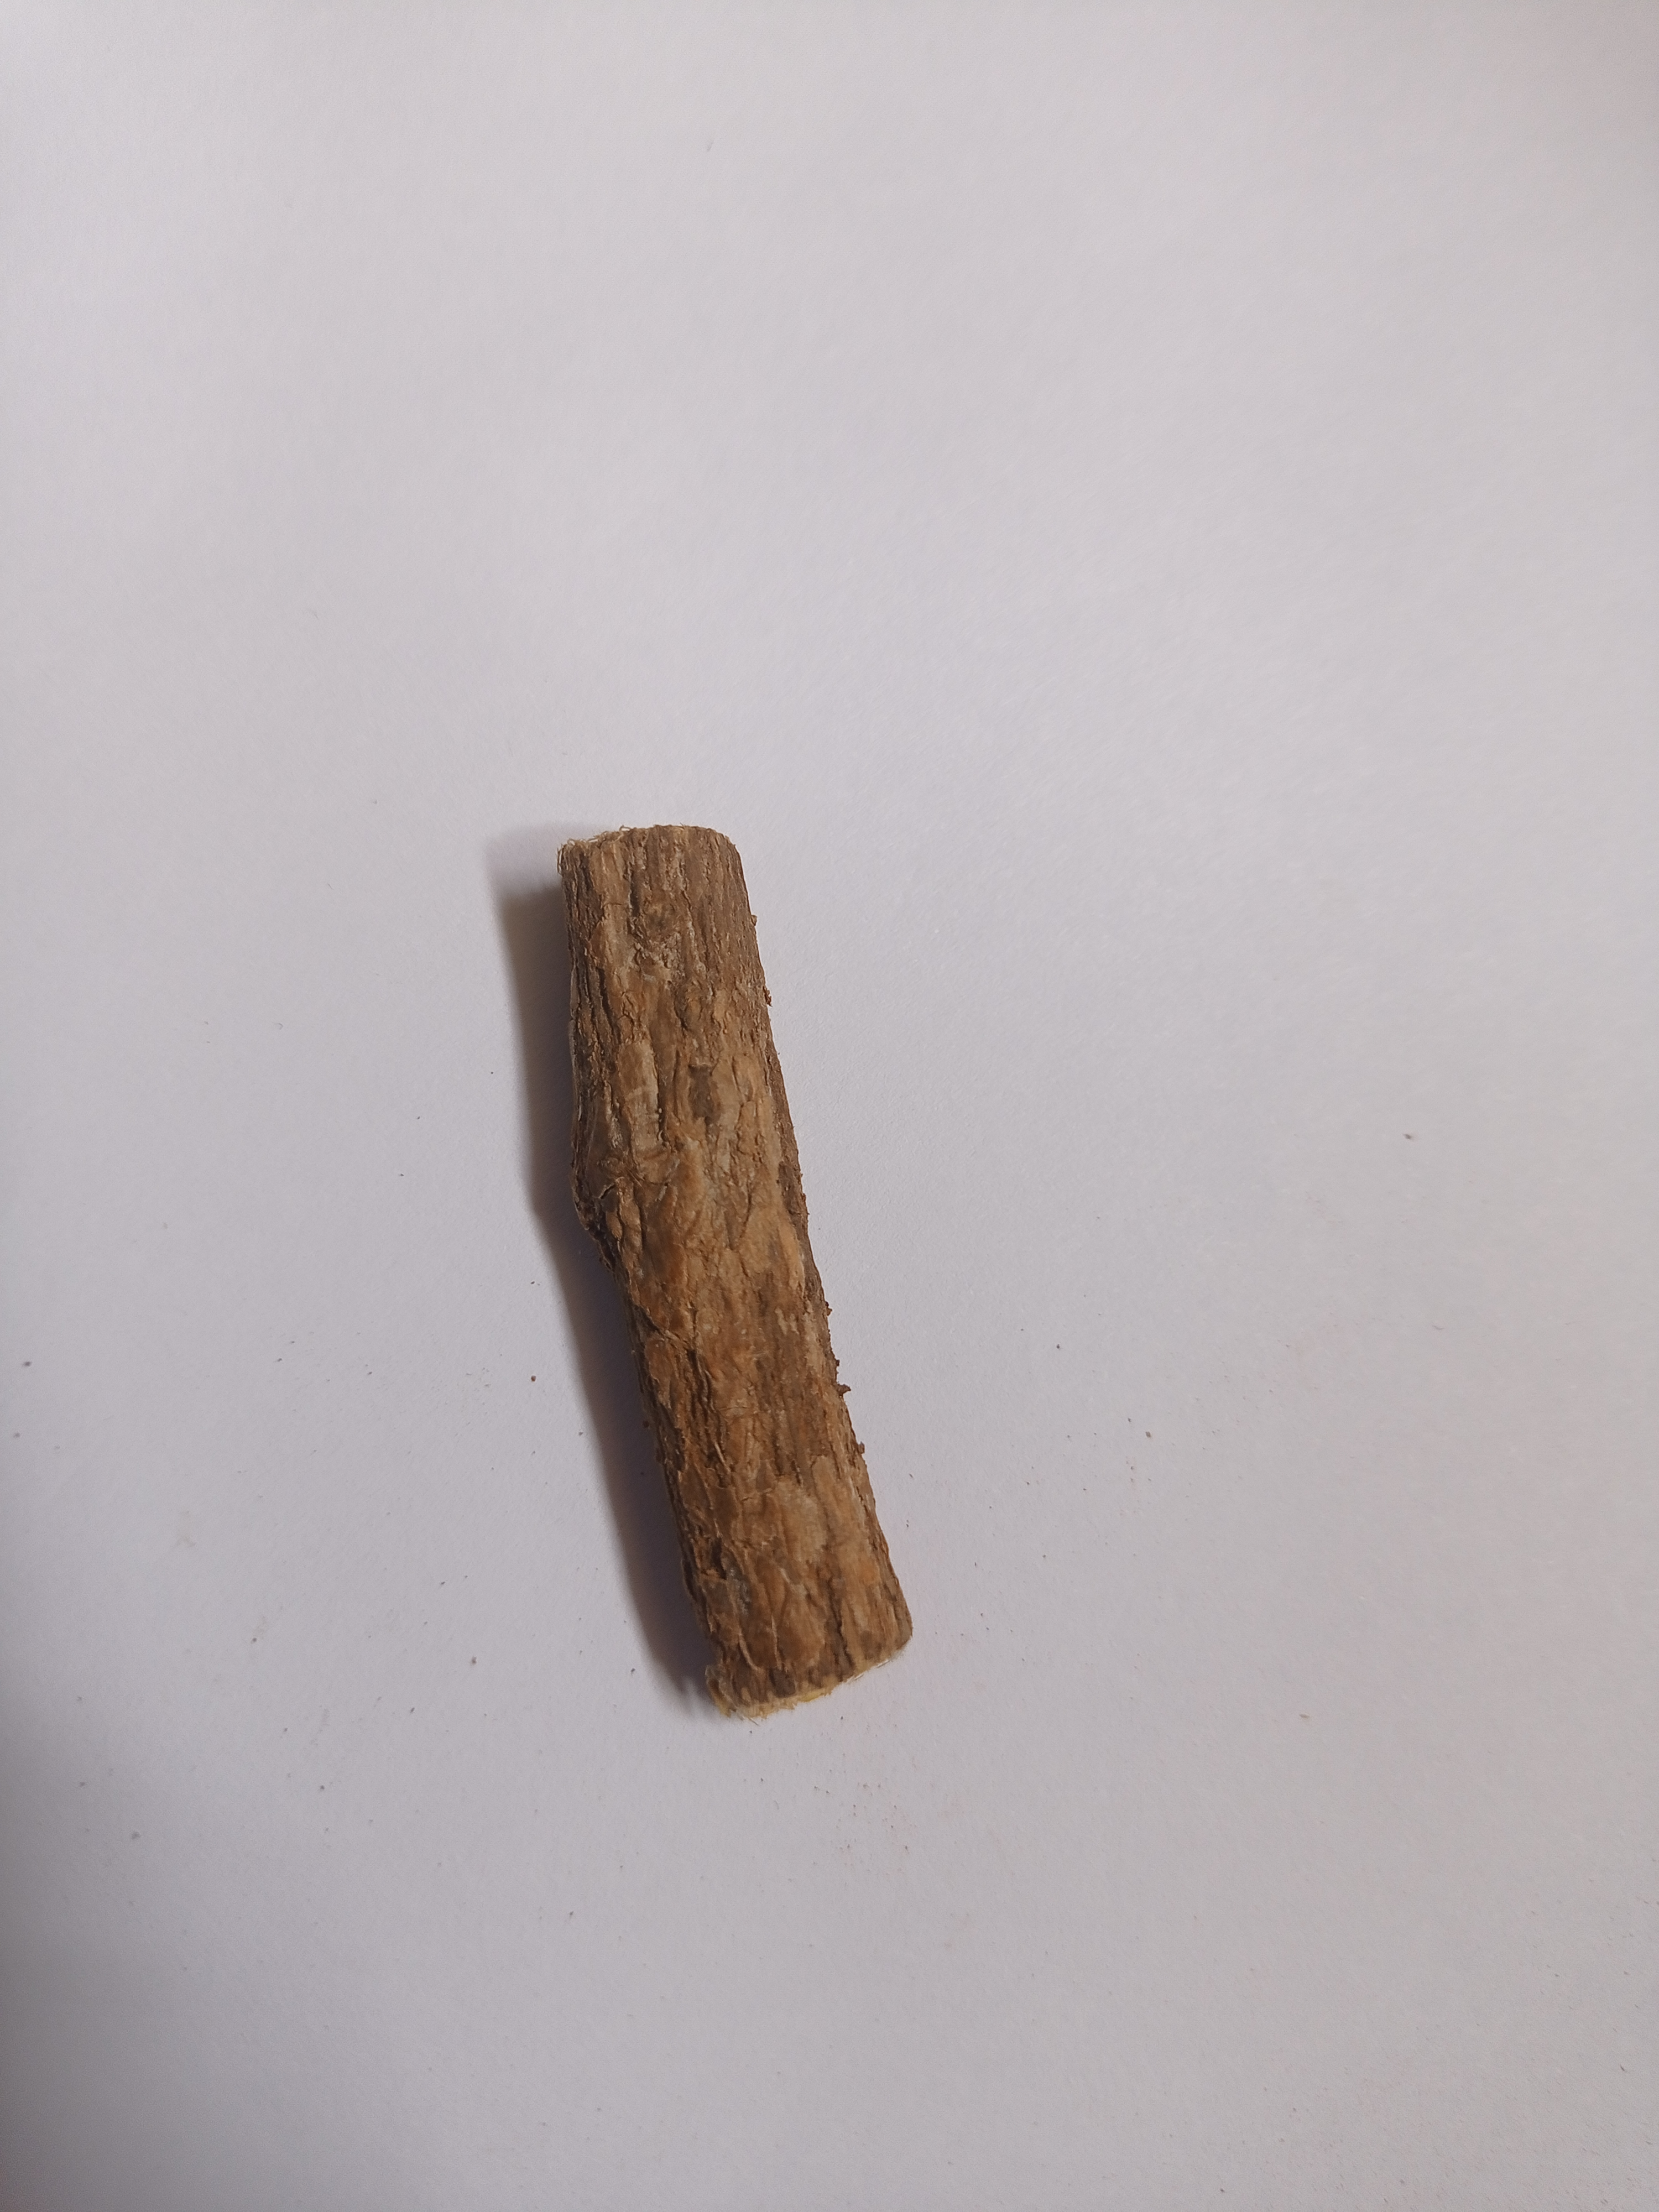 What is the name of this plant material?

jesthamadh
